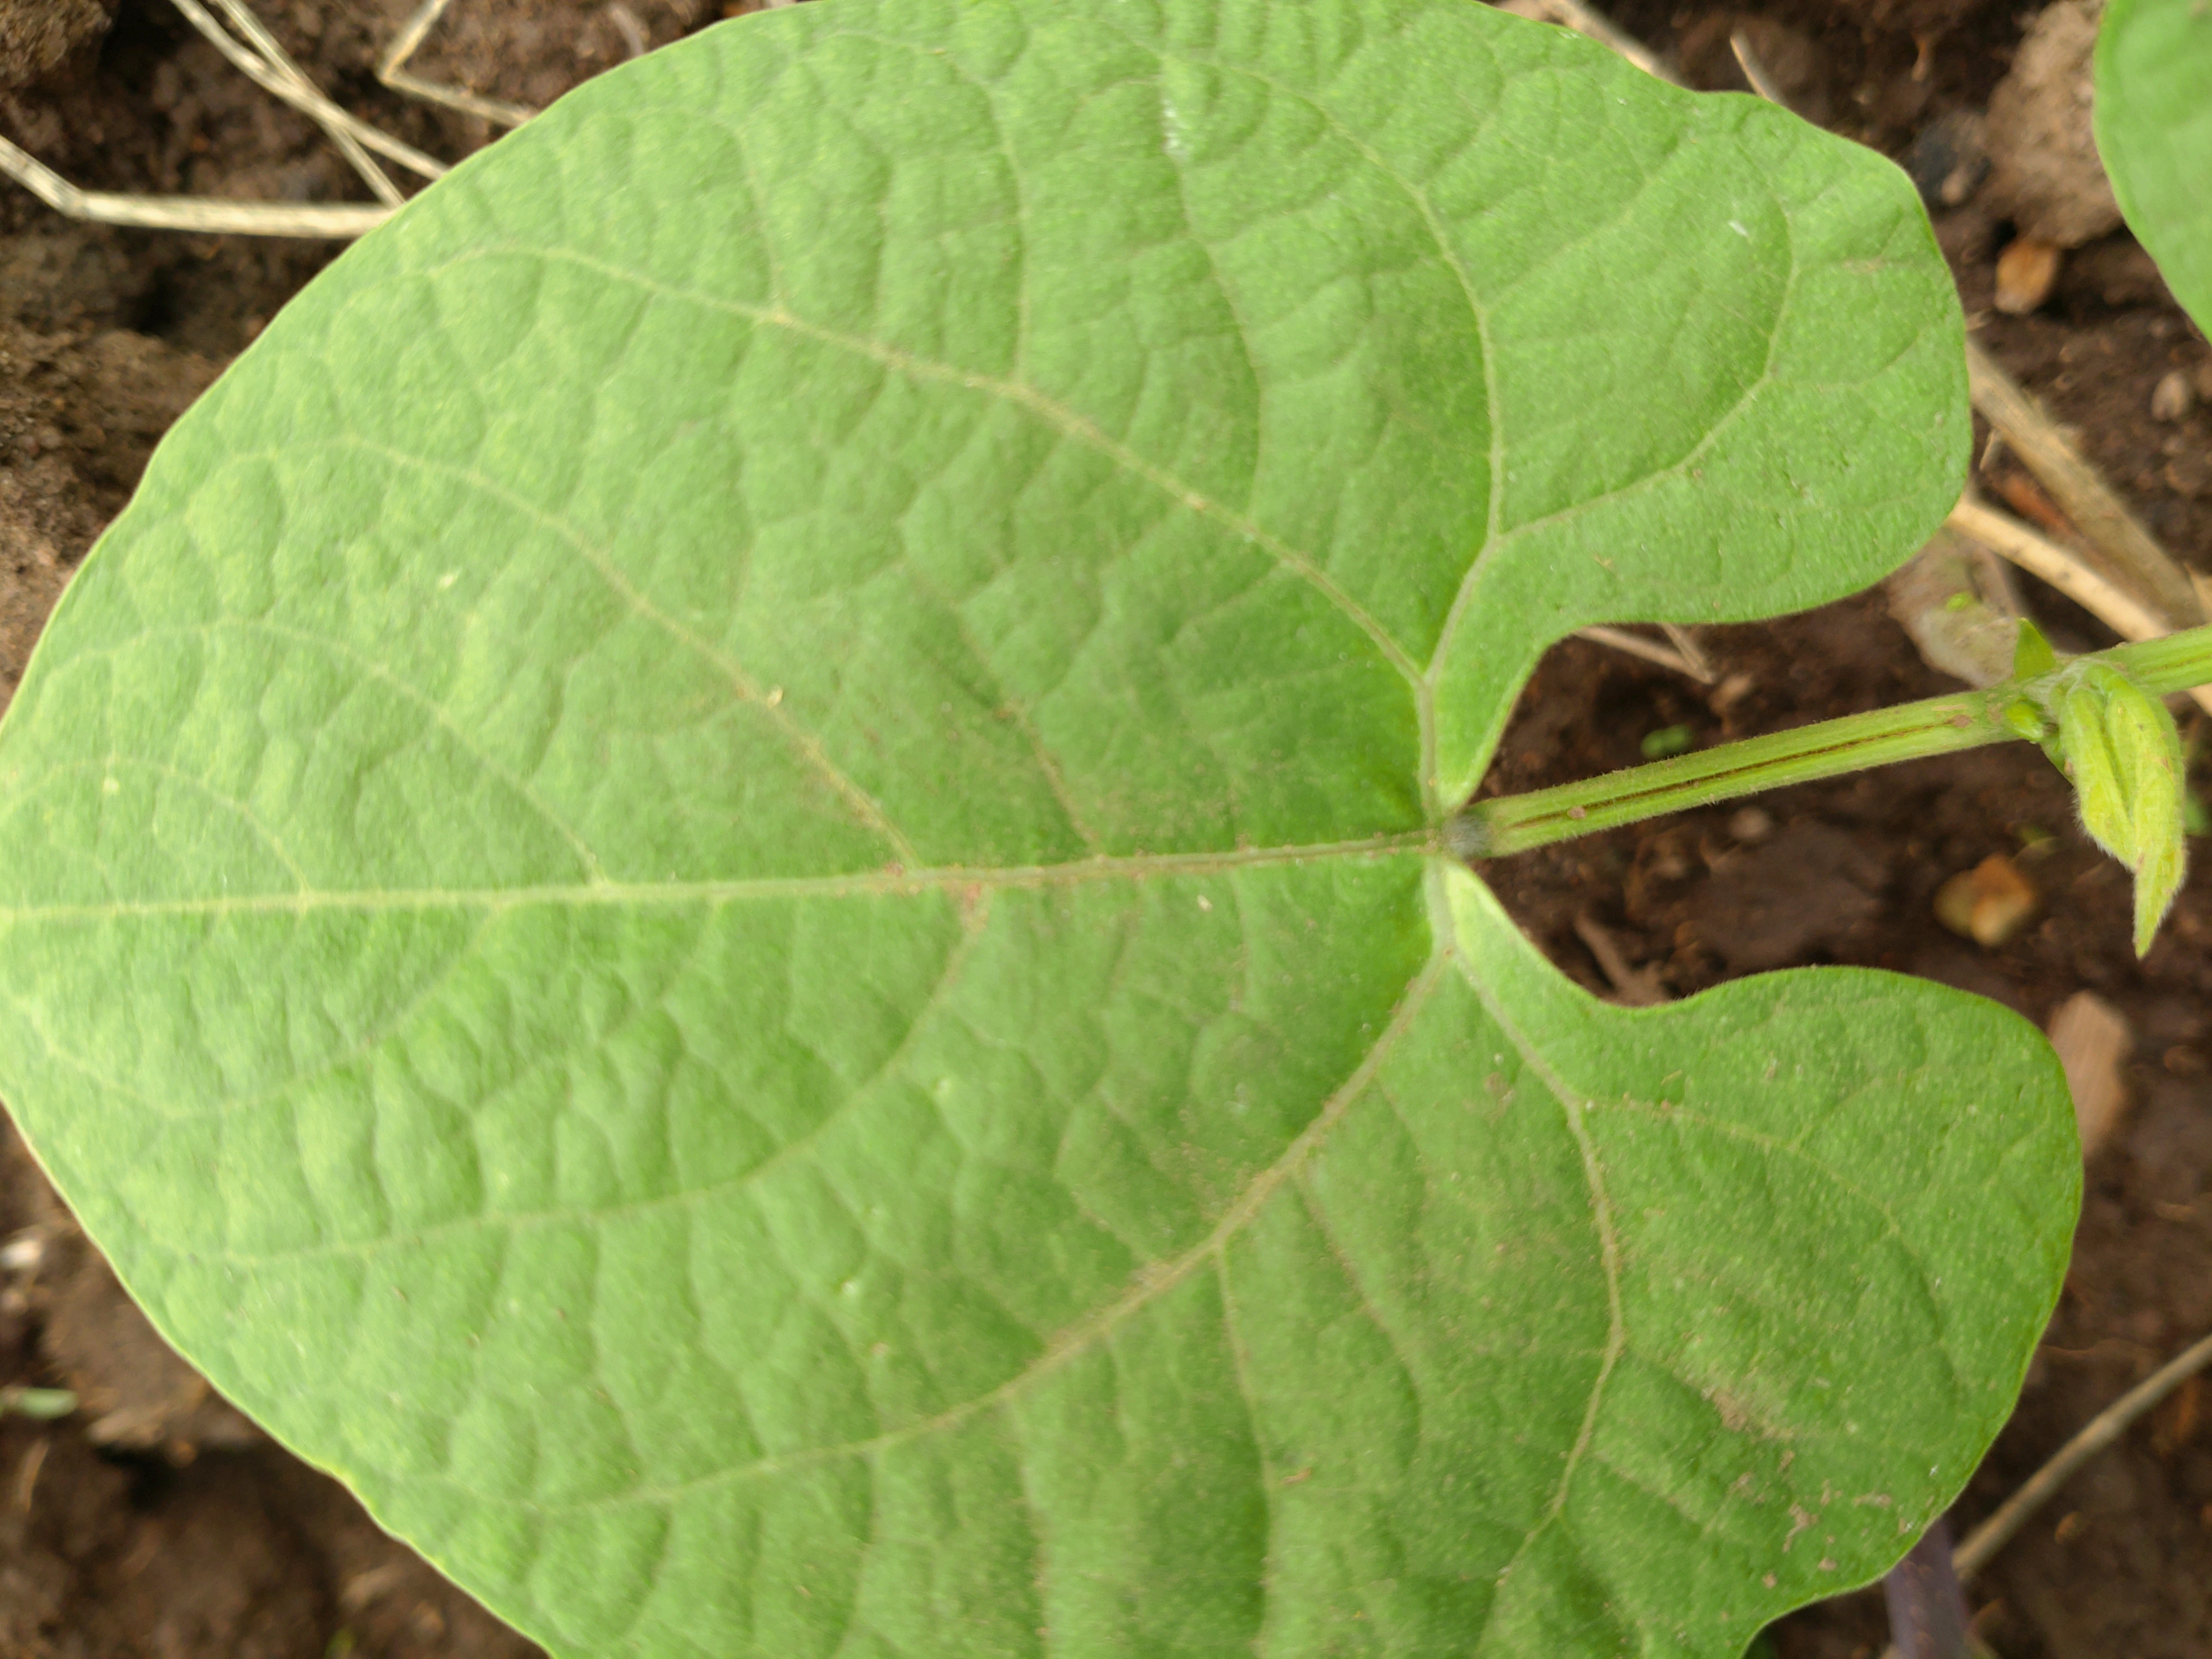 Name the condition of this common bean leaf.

healthy
